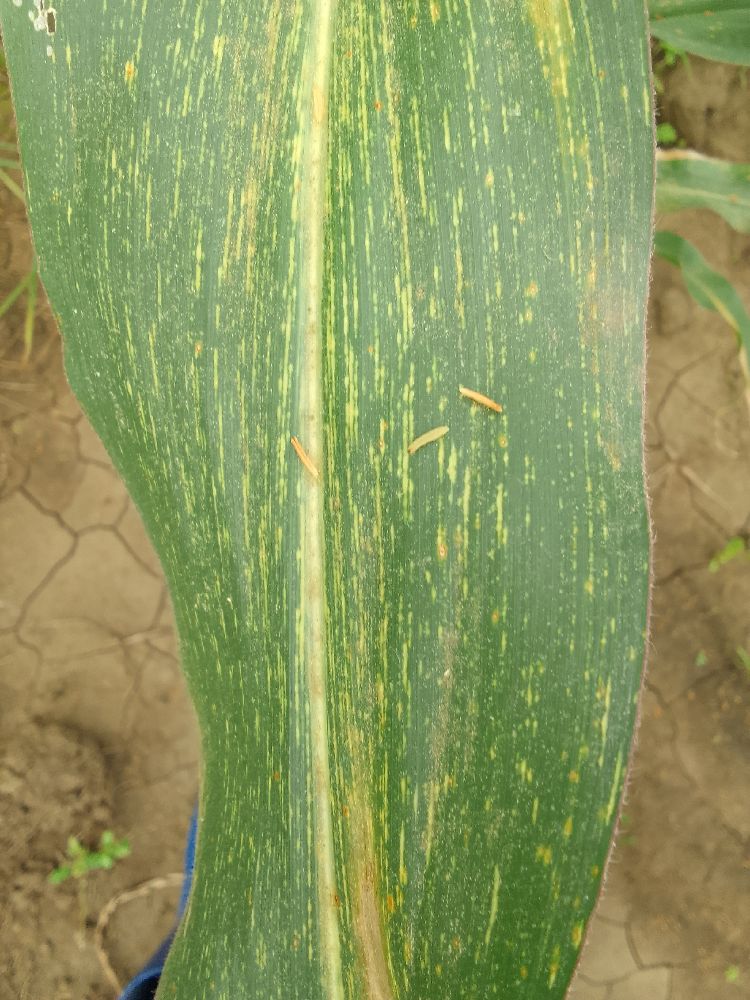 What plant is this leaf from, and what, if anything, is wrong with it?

maize, maize streak virus
